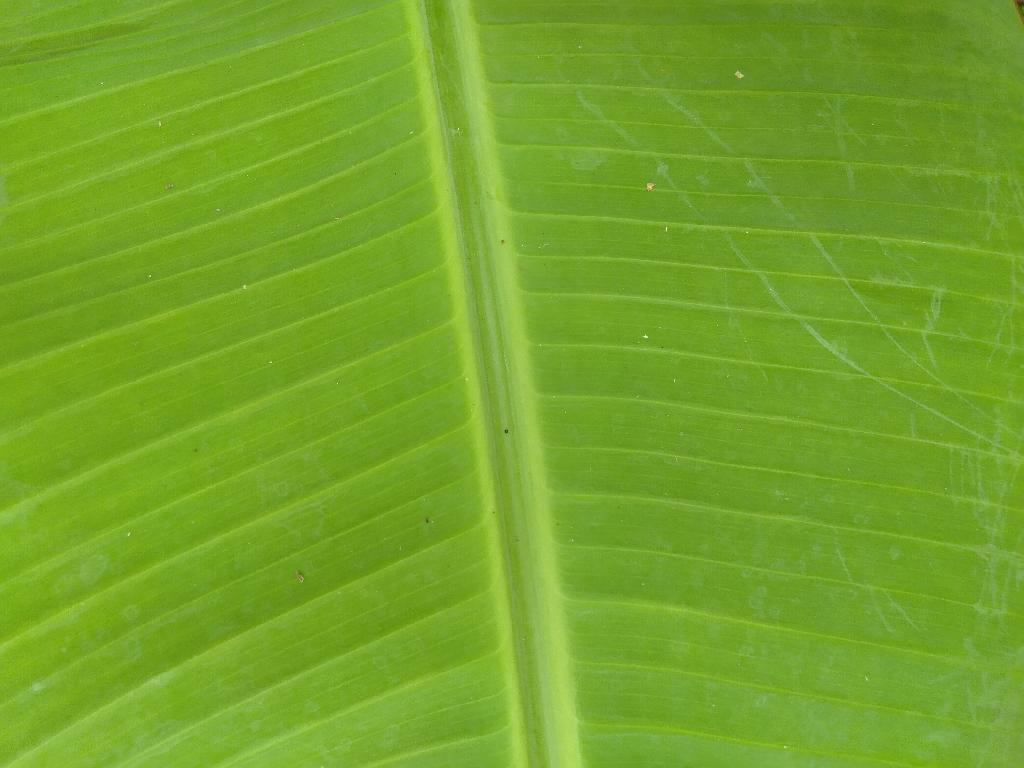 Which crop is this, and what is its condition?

banana, healthy
